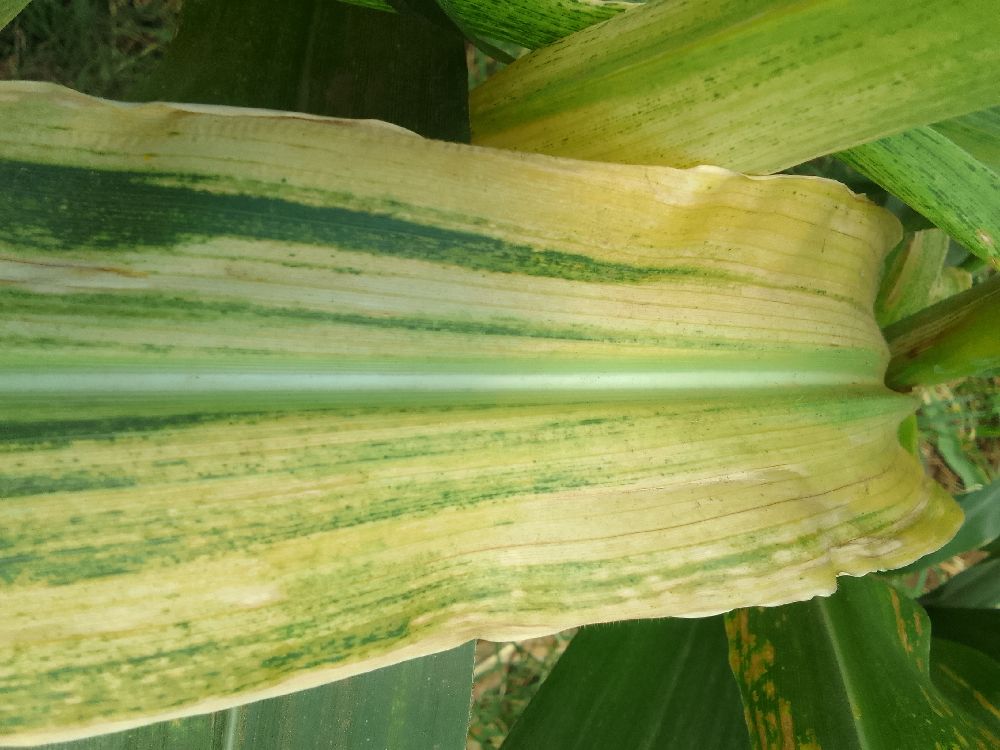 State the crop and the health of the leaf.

maize, maize lethal necrosis
